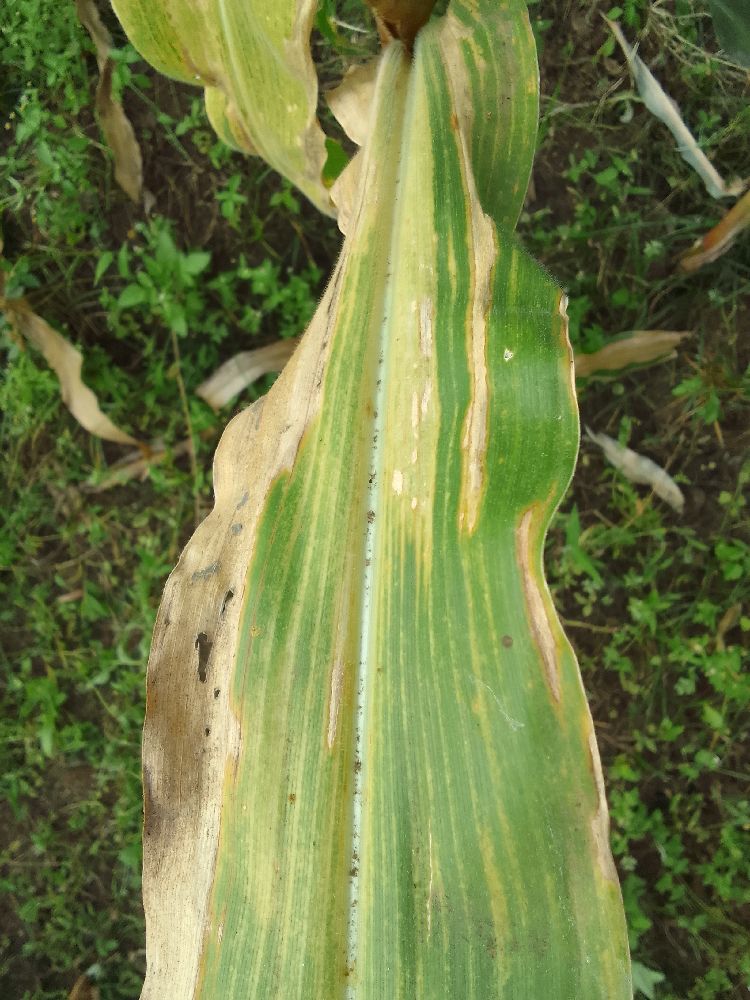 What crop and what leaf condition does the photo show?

maize, maize lethal necrosis
